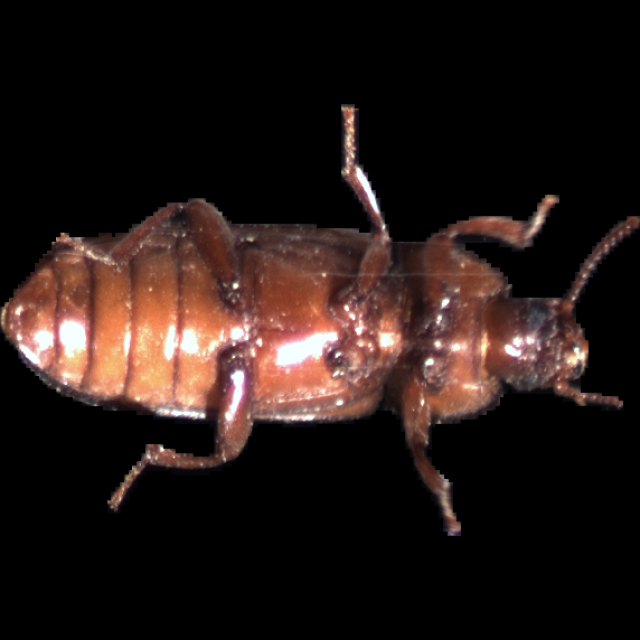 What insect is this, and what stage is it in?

mealworm beetle
